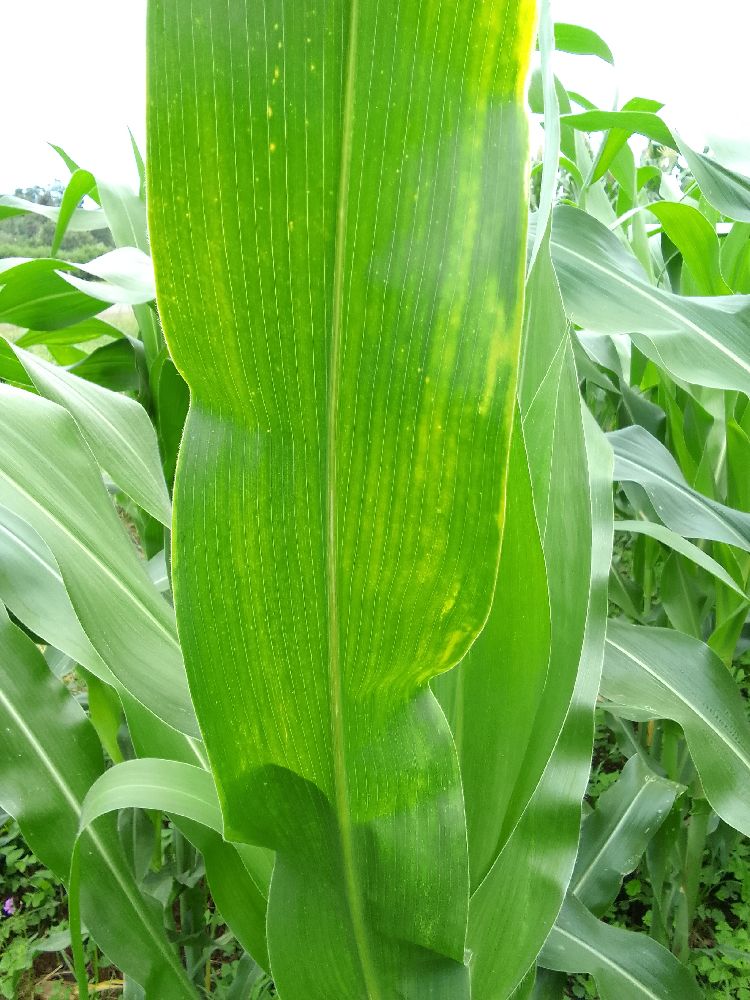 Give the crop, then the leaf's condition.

maize, maize lethal necrosis
